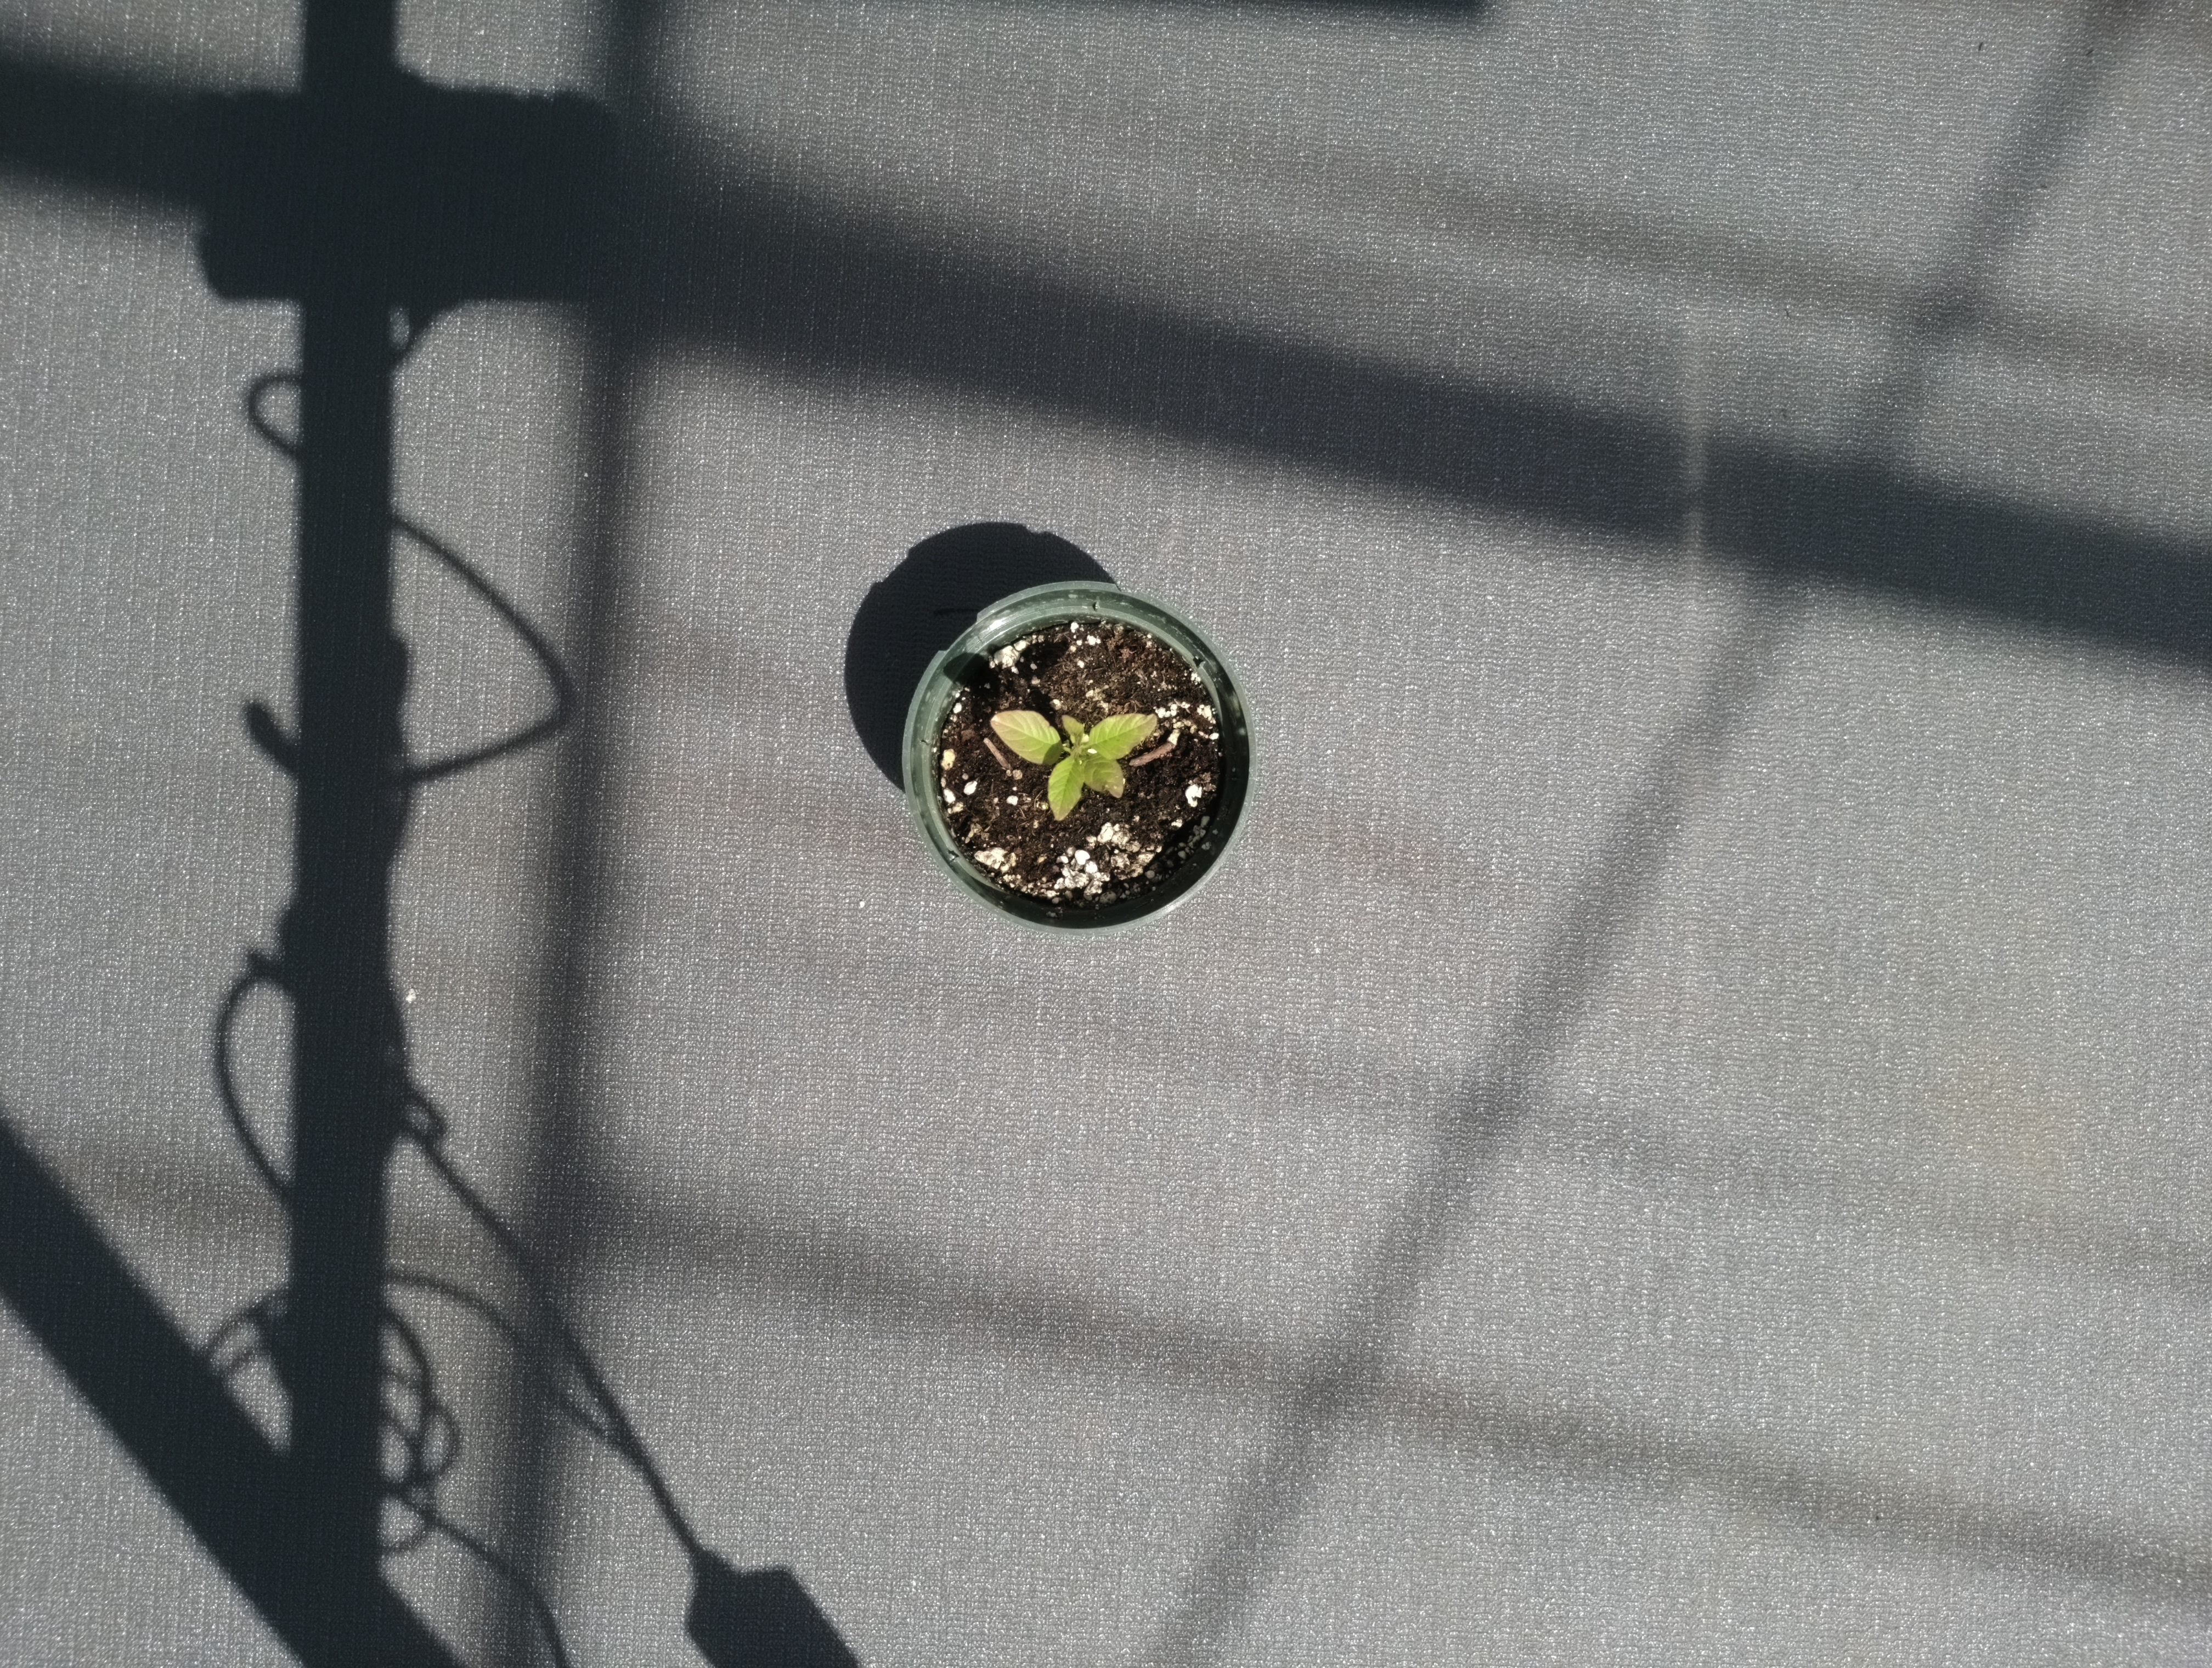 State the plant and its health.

waterhemp, chlorosis only
